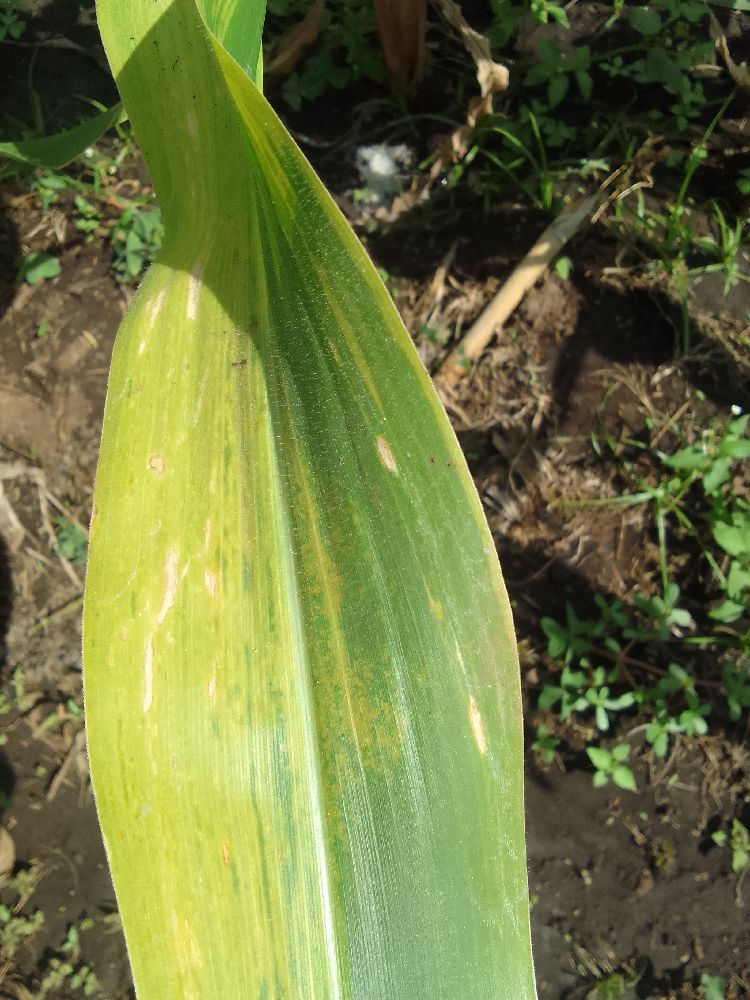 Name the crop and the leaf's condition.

maize, maize lethal necrosis
